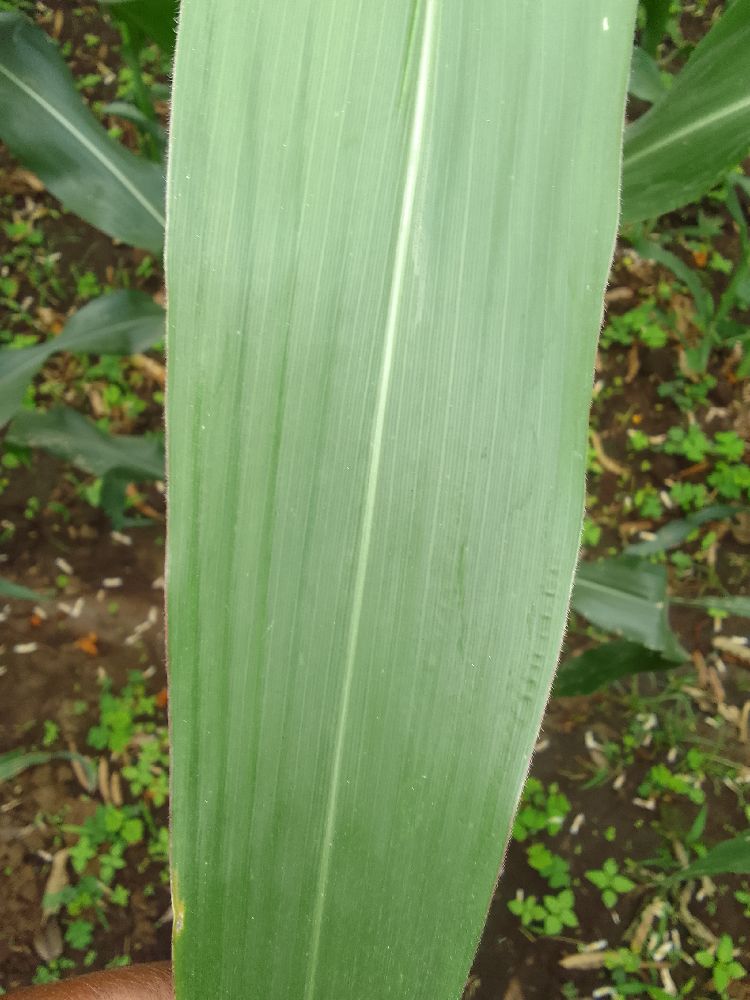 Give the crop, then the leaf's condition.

maize, healthy
